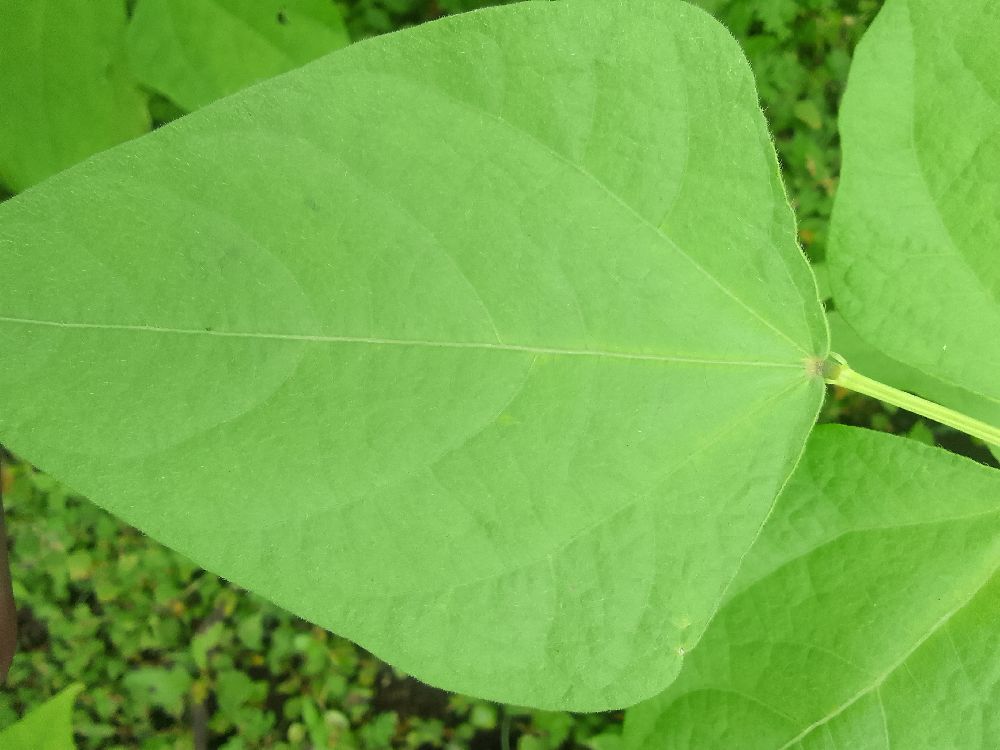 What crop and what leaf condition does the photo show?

common bean, healthy
